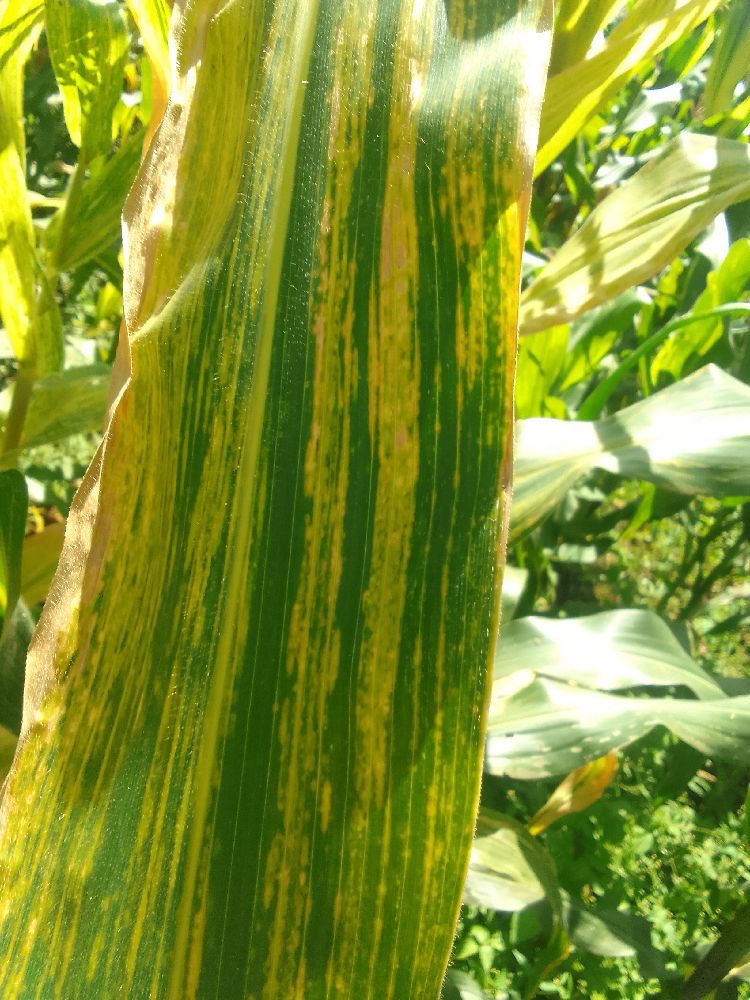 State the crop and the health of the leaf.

maize, maize lethal necrosis
